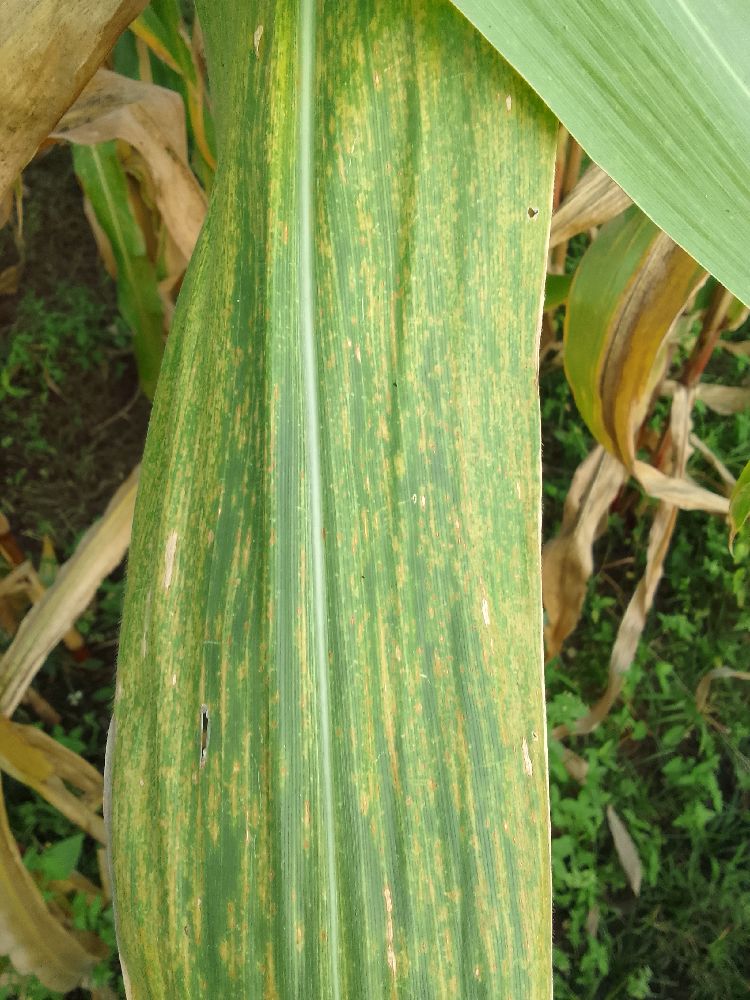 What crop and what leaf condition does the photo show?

maize, maize lethal necrosis
